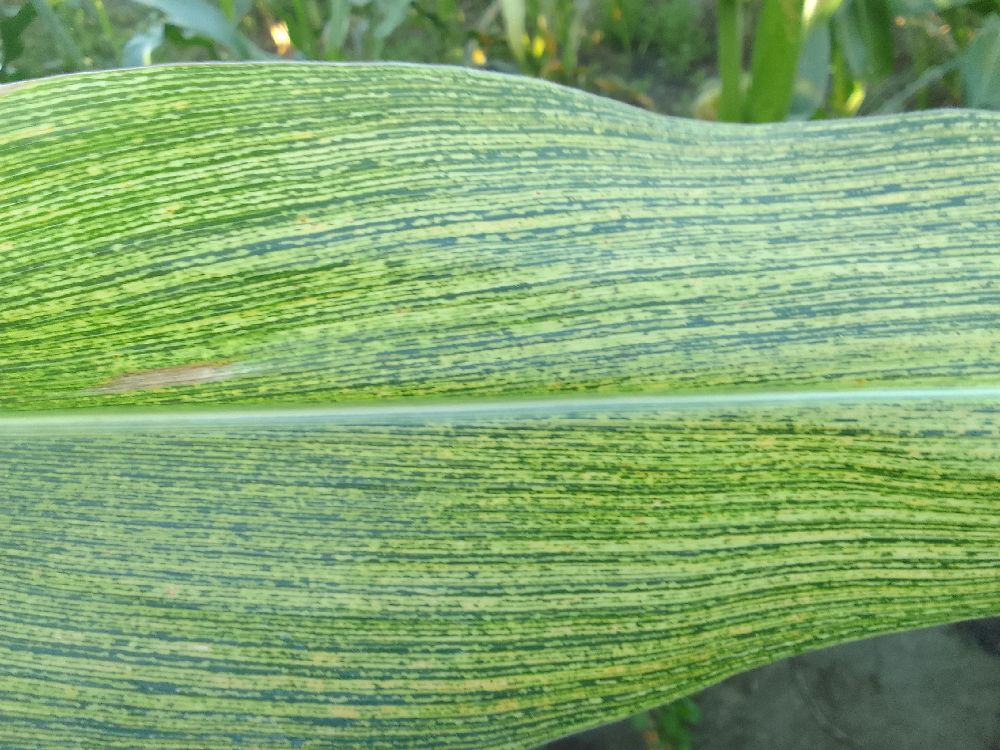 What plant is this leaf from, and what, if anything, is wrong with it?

maize, maize streak virus
